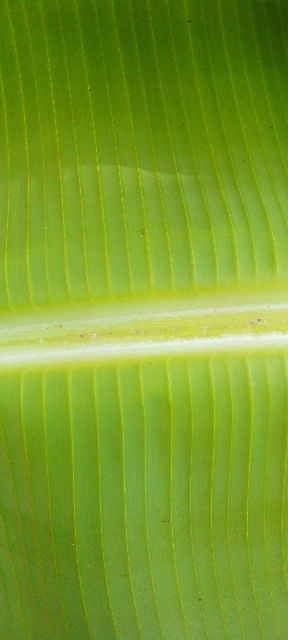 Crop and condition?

banana, healthy
